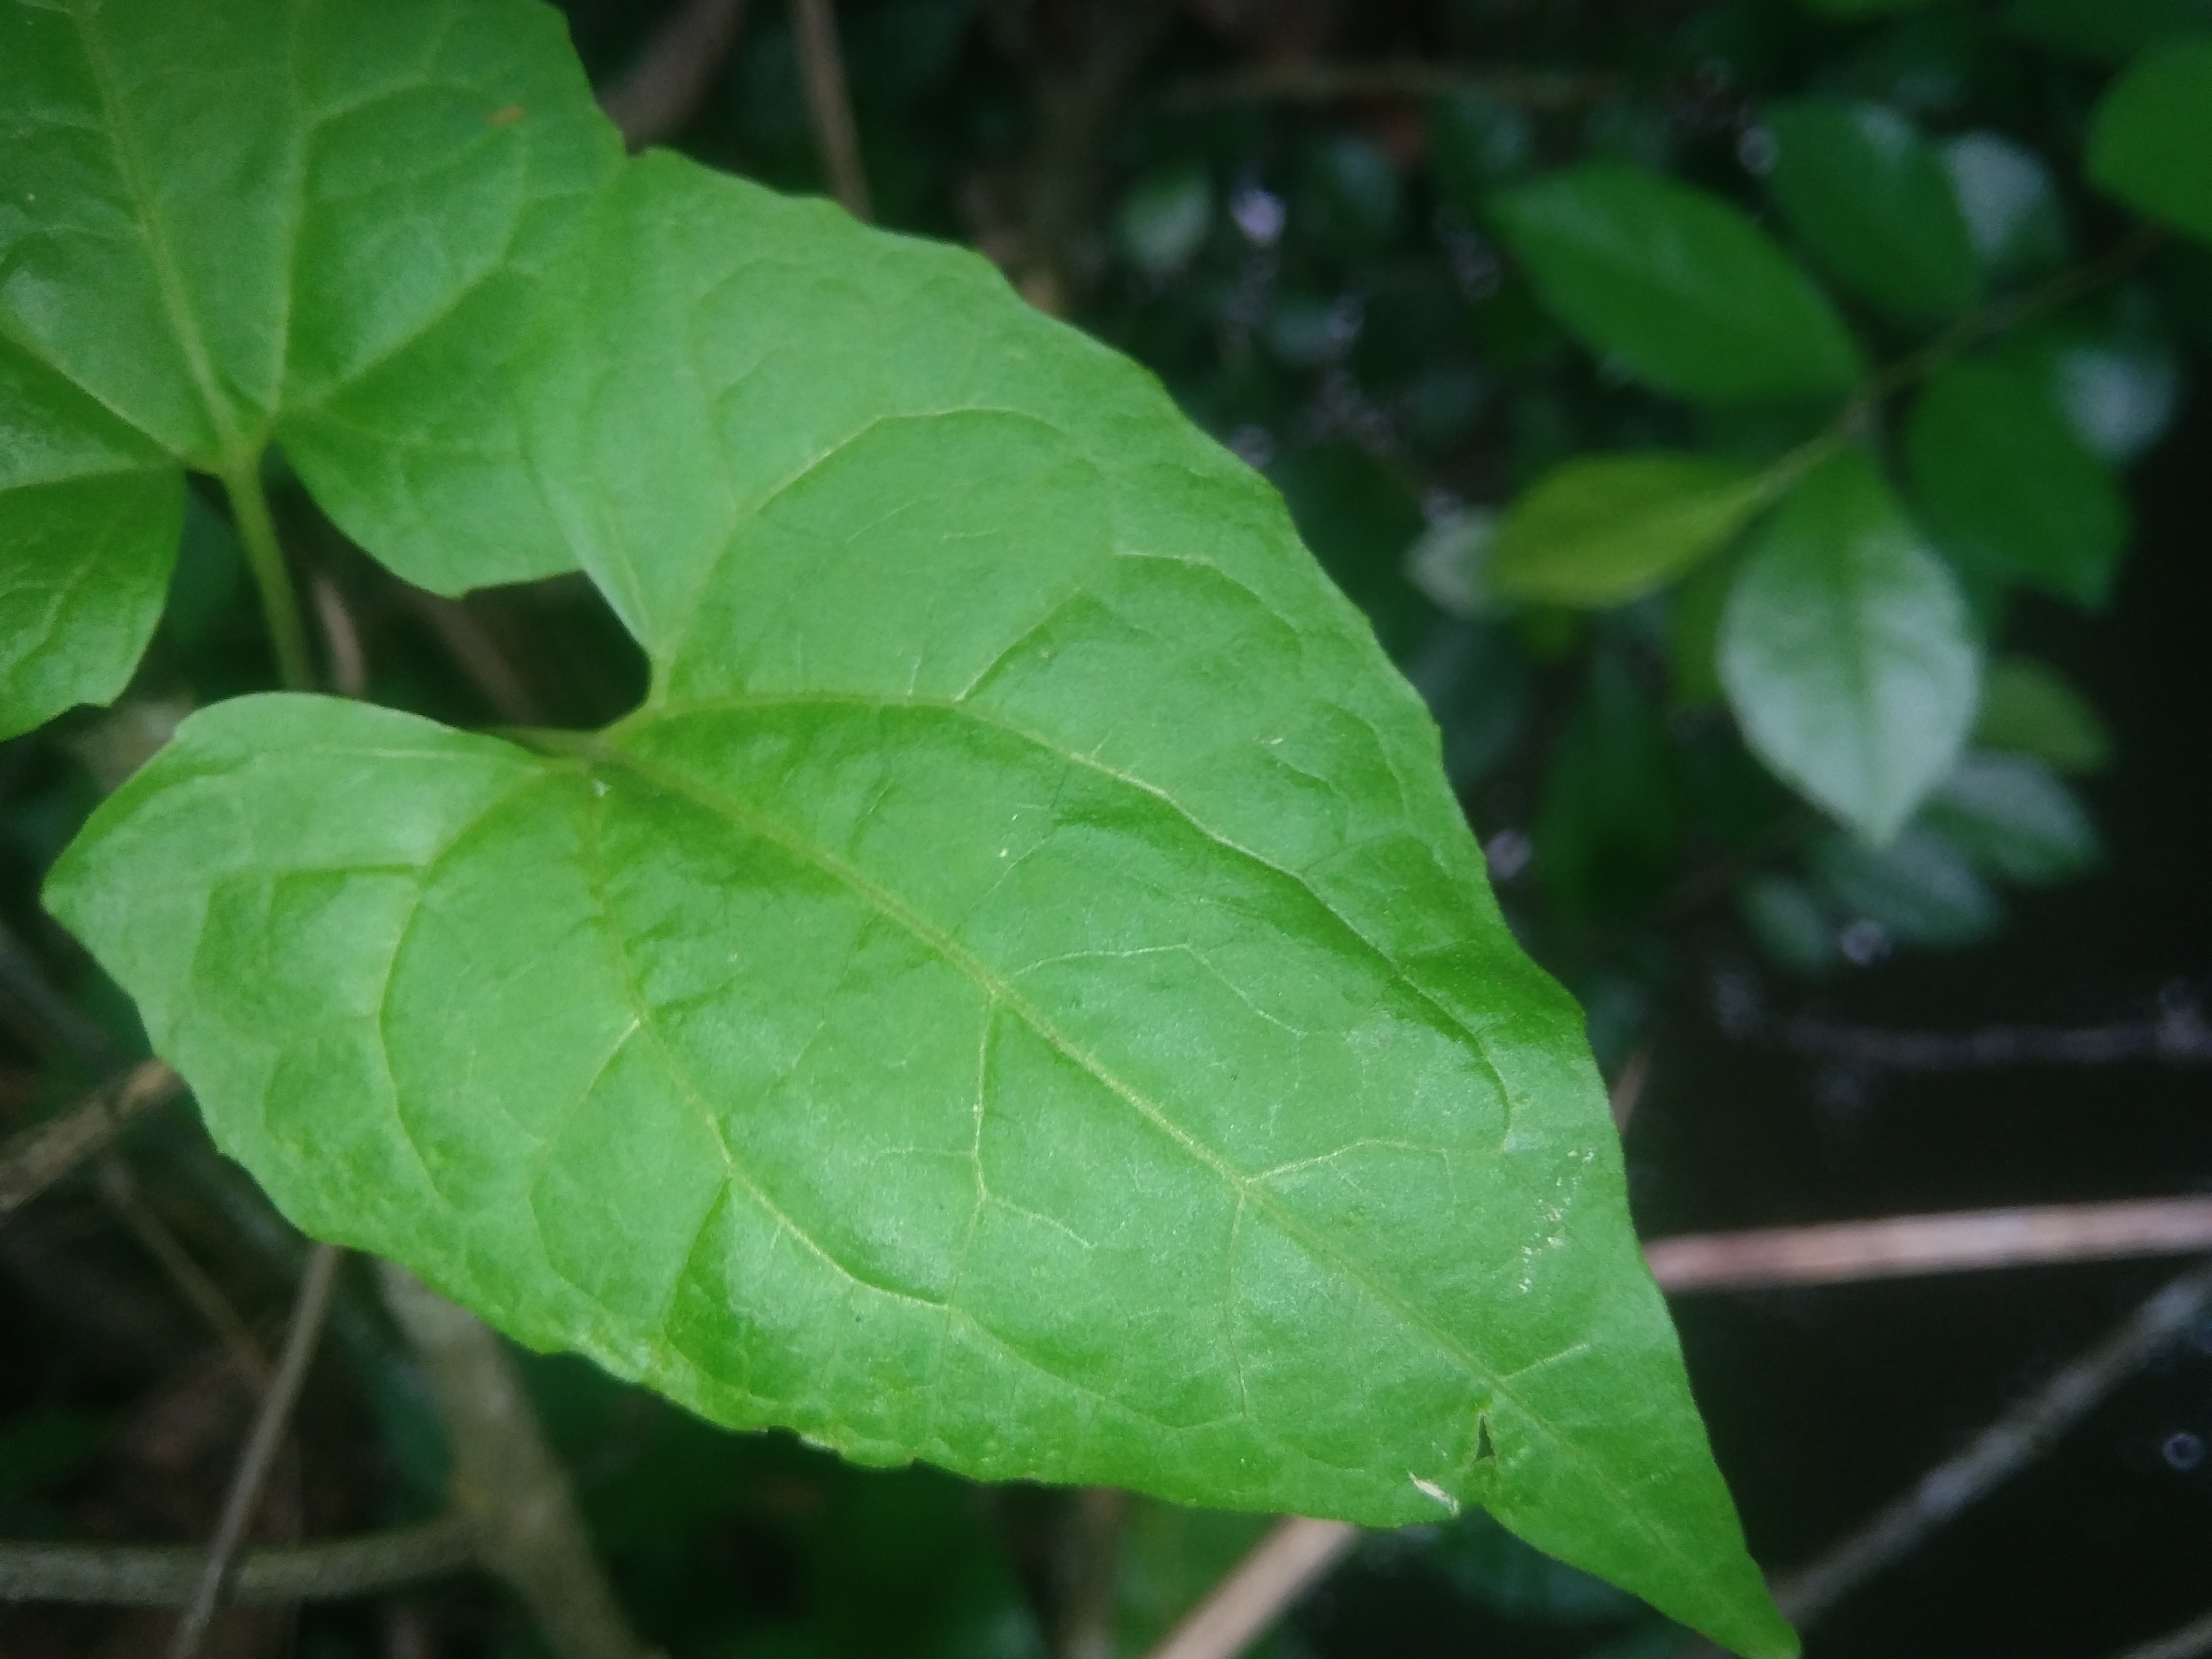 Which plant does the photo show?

bitter vine
